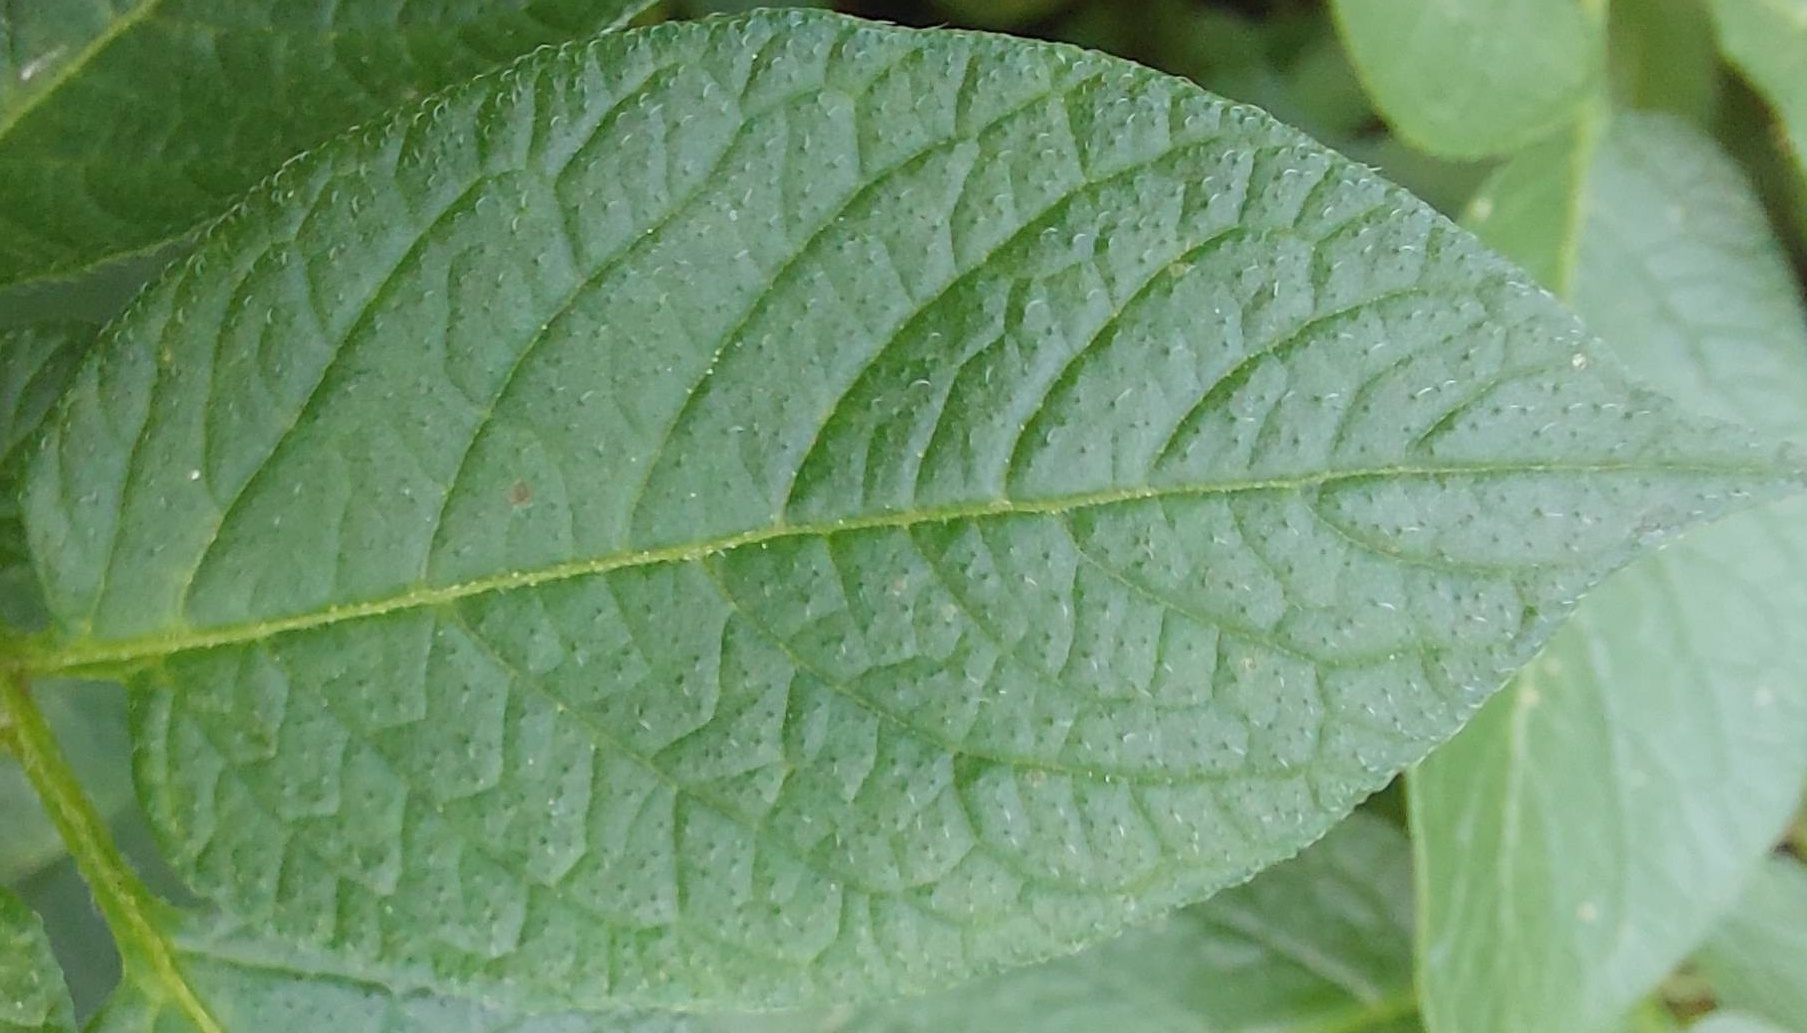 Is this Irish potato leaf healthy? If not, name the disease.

healthy
